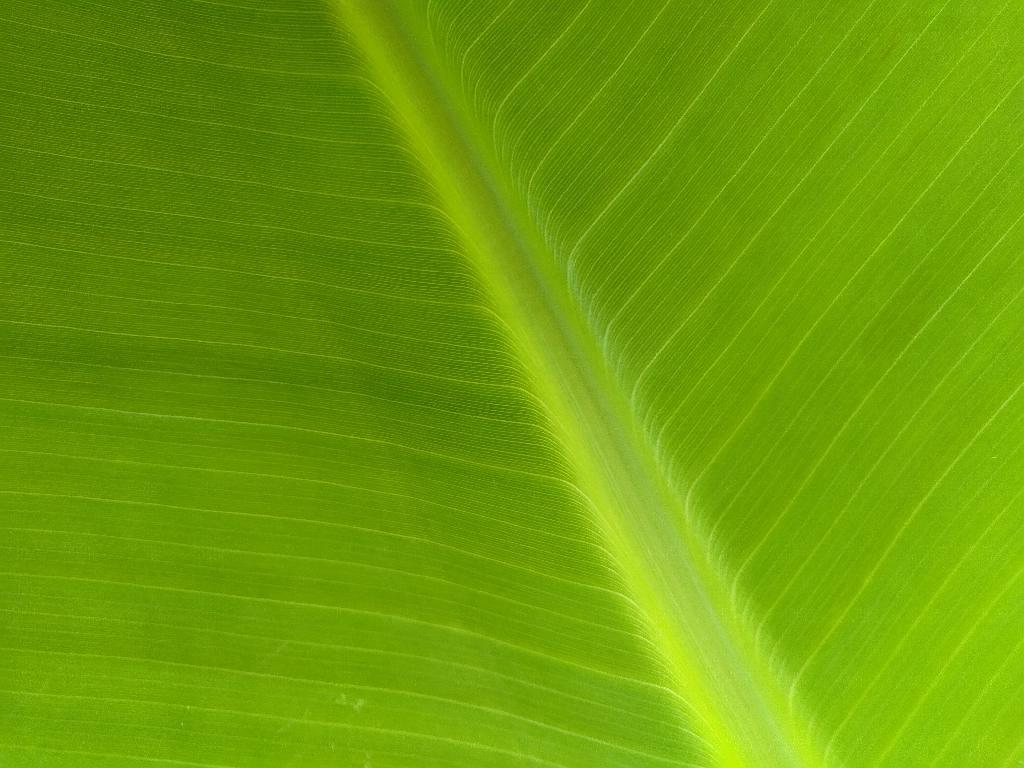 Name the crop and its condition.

banana, healthy
